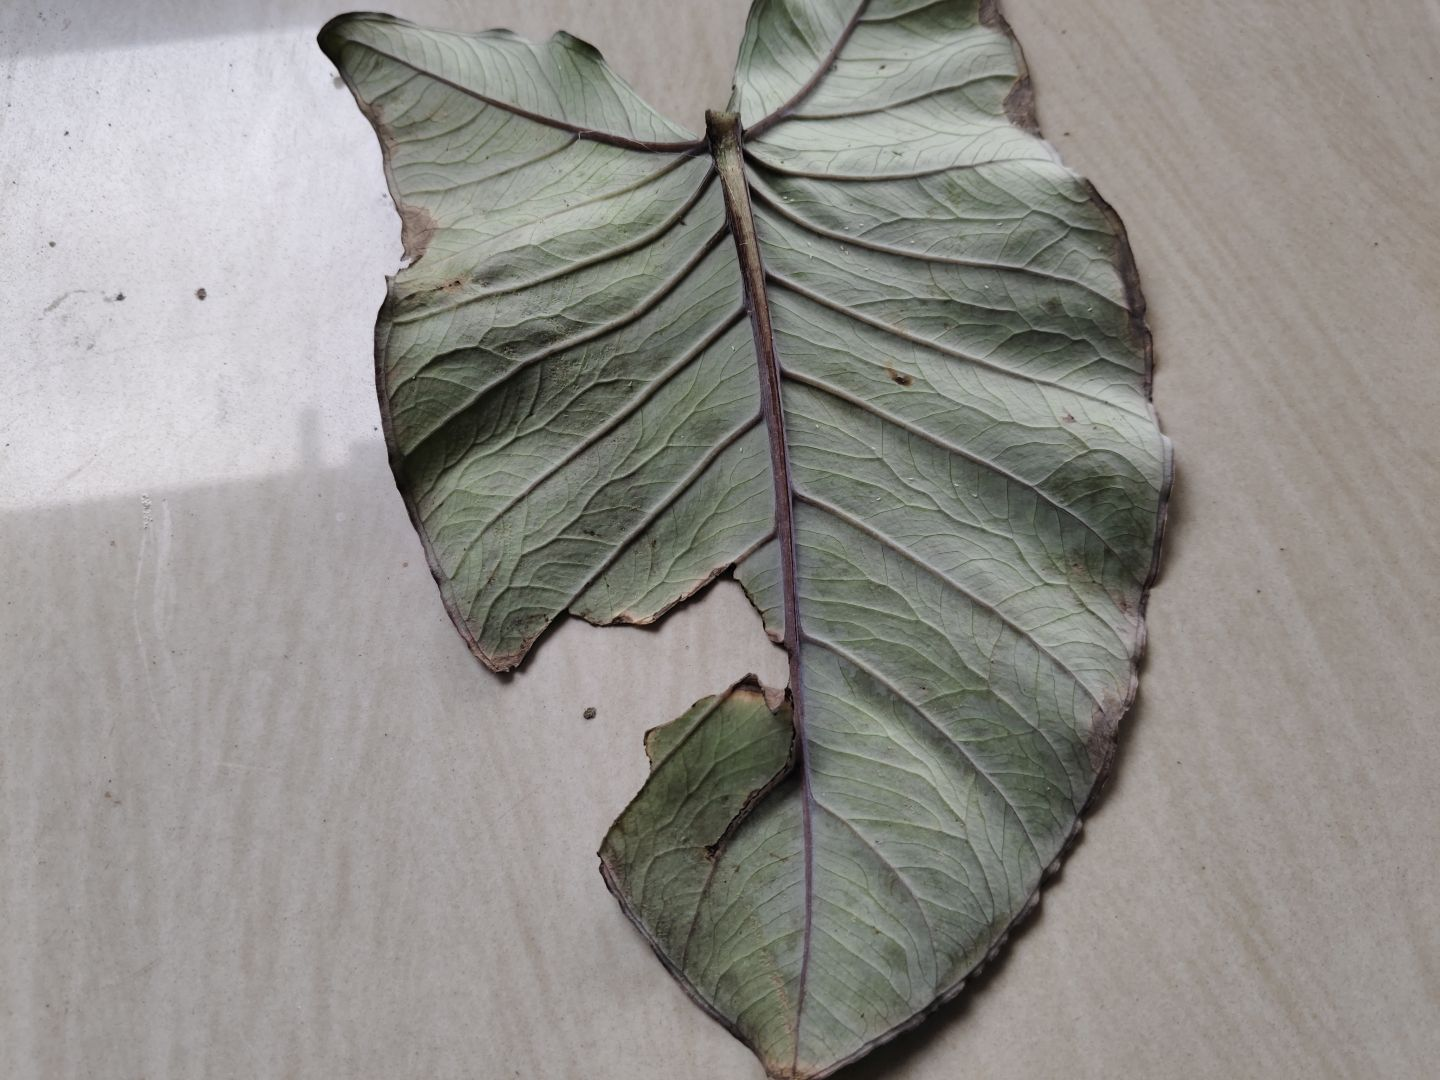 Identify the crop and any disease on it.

taro, leaf blight
